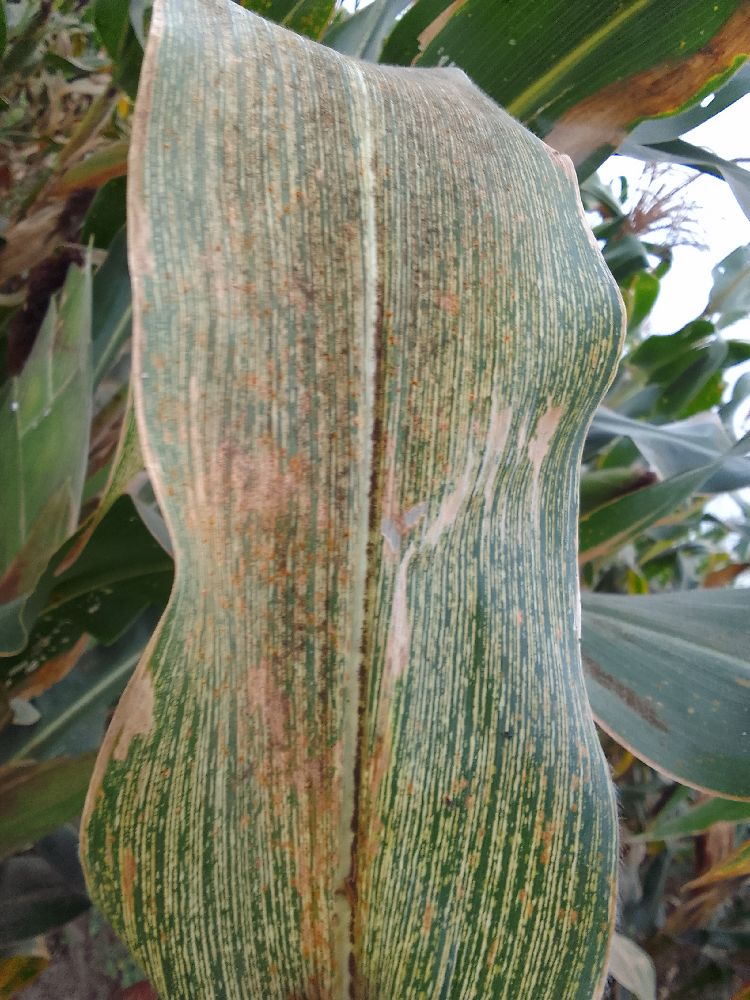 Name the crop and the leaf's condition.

maize, maize streak virus
